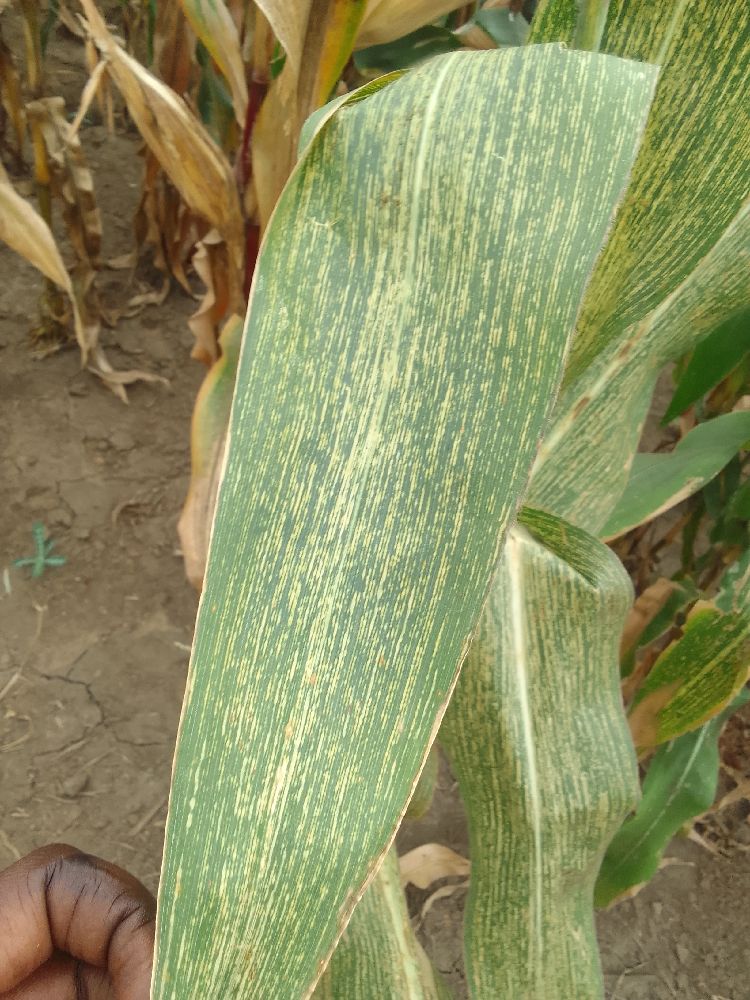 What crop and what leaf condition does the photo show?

maize, maize streak virus
